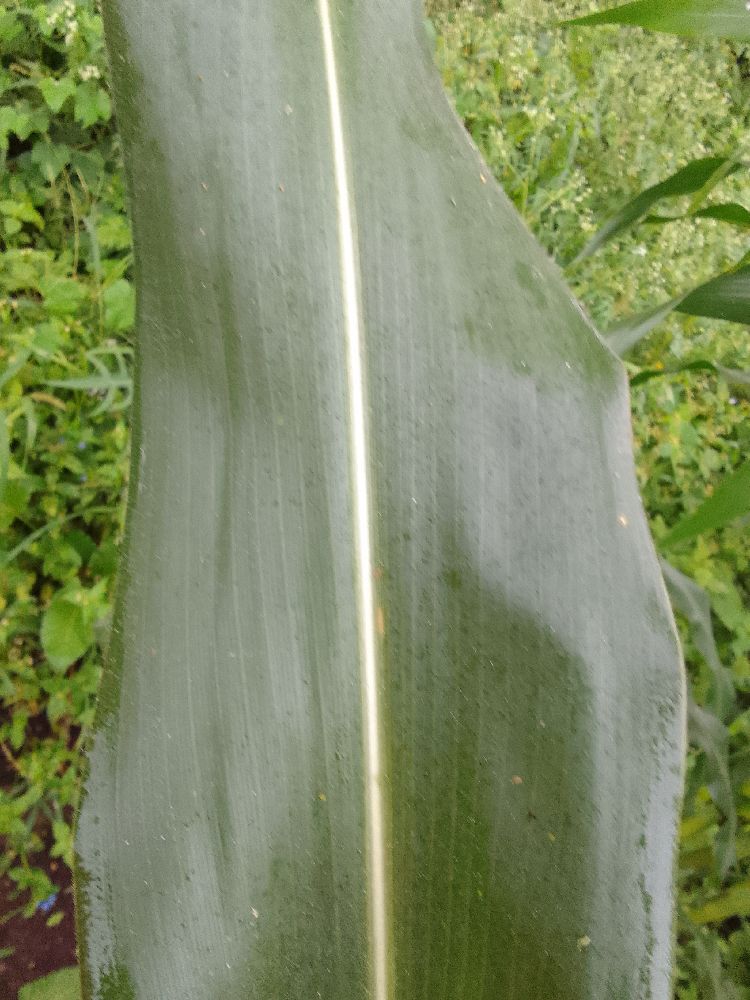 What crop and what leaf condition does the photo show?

maize, healthy
